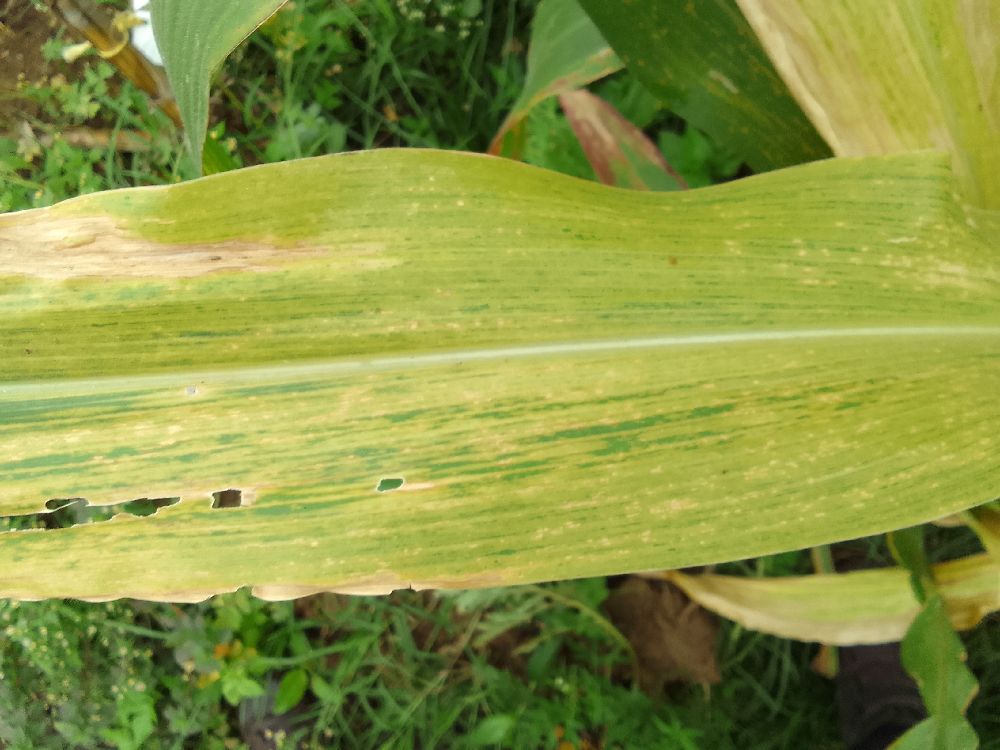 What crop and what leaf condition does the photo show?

maize, maize lethal necrosis
